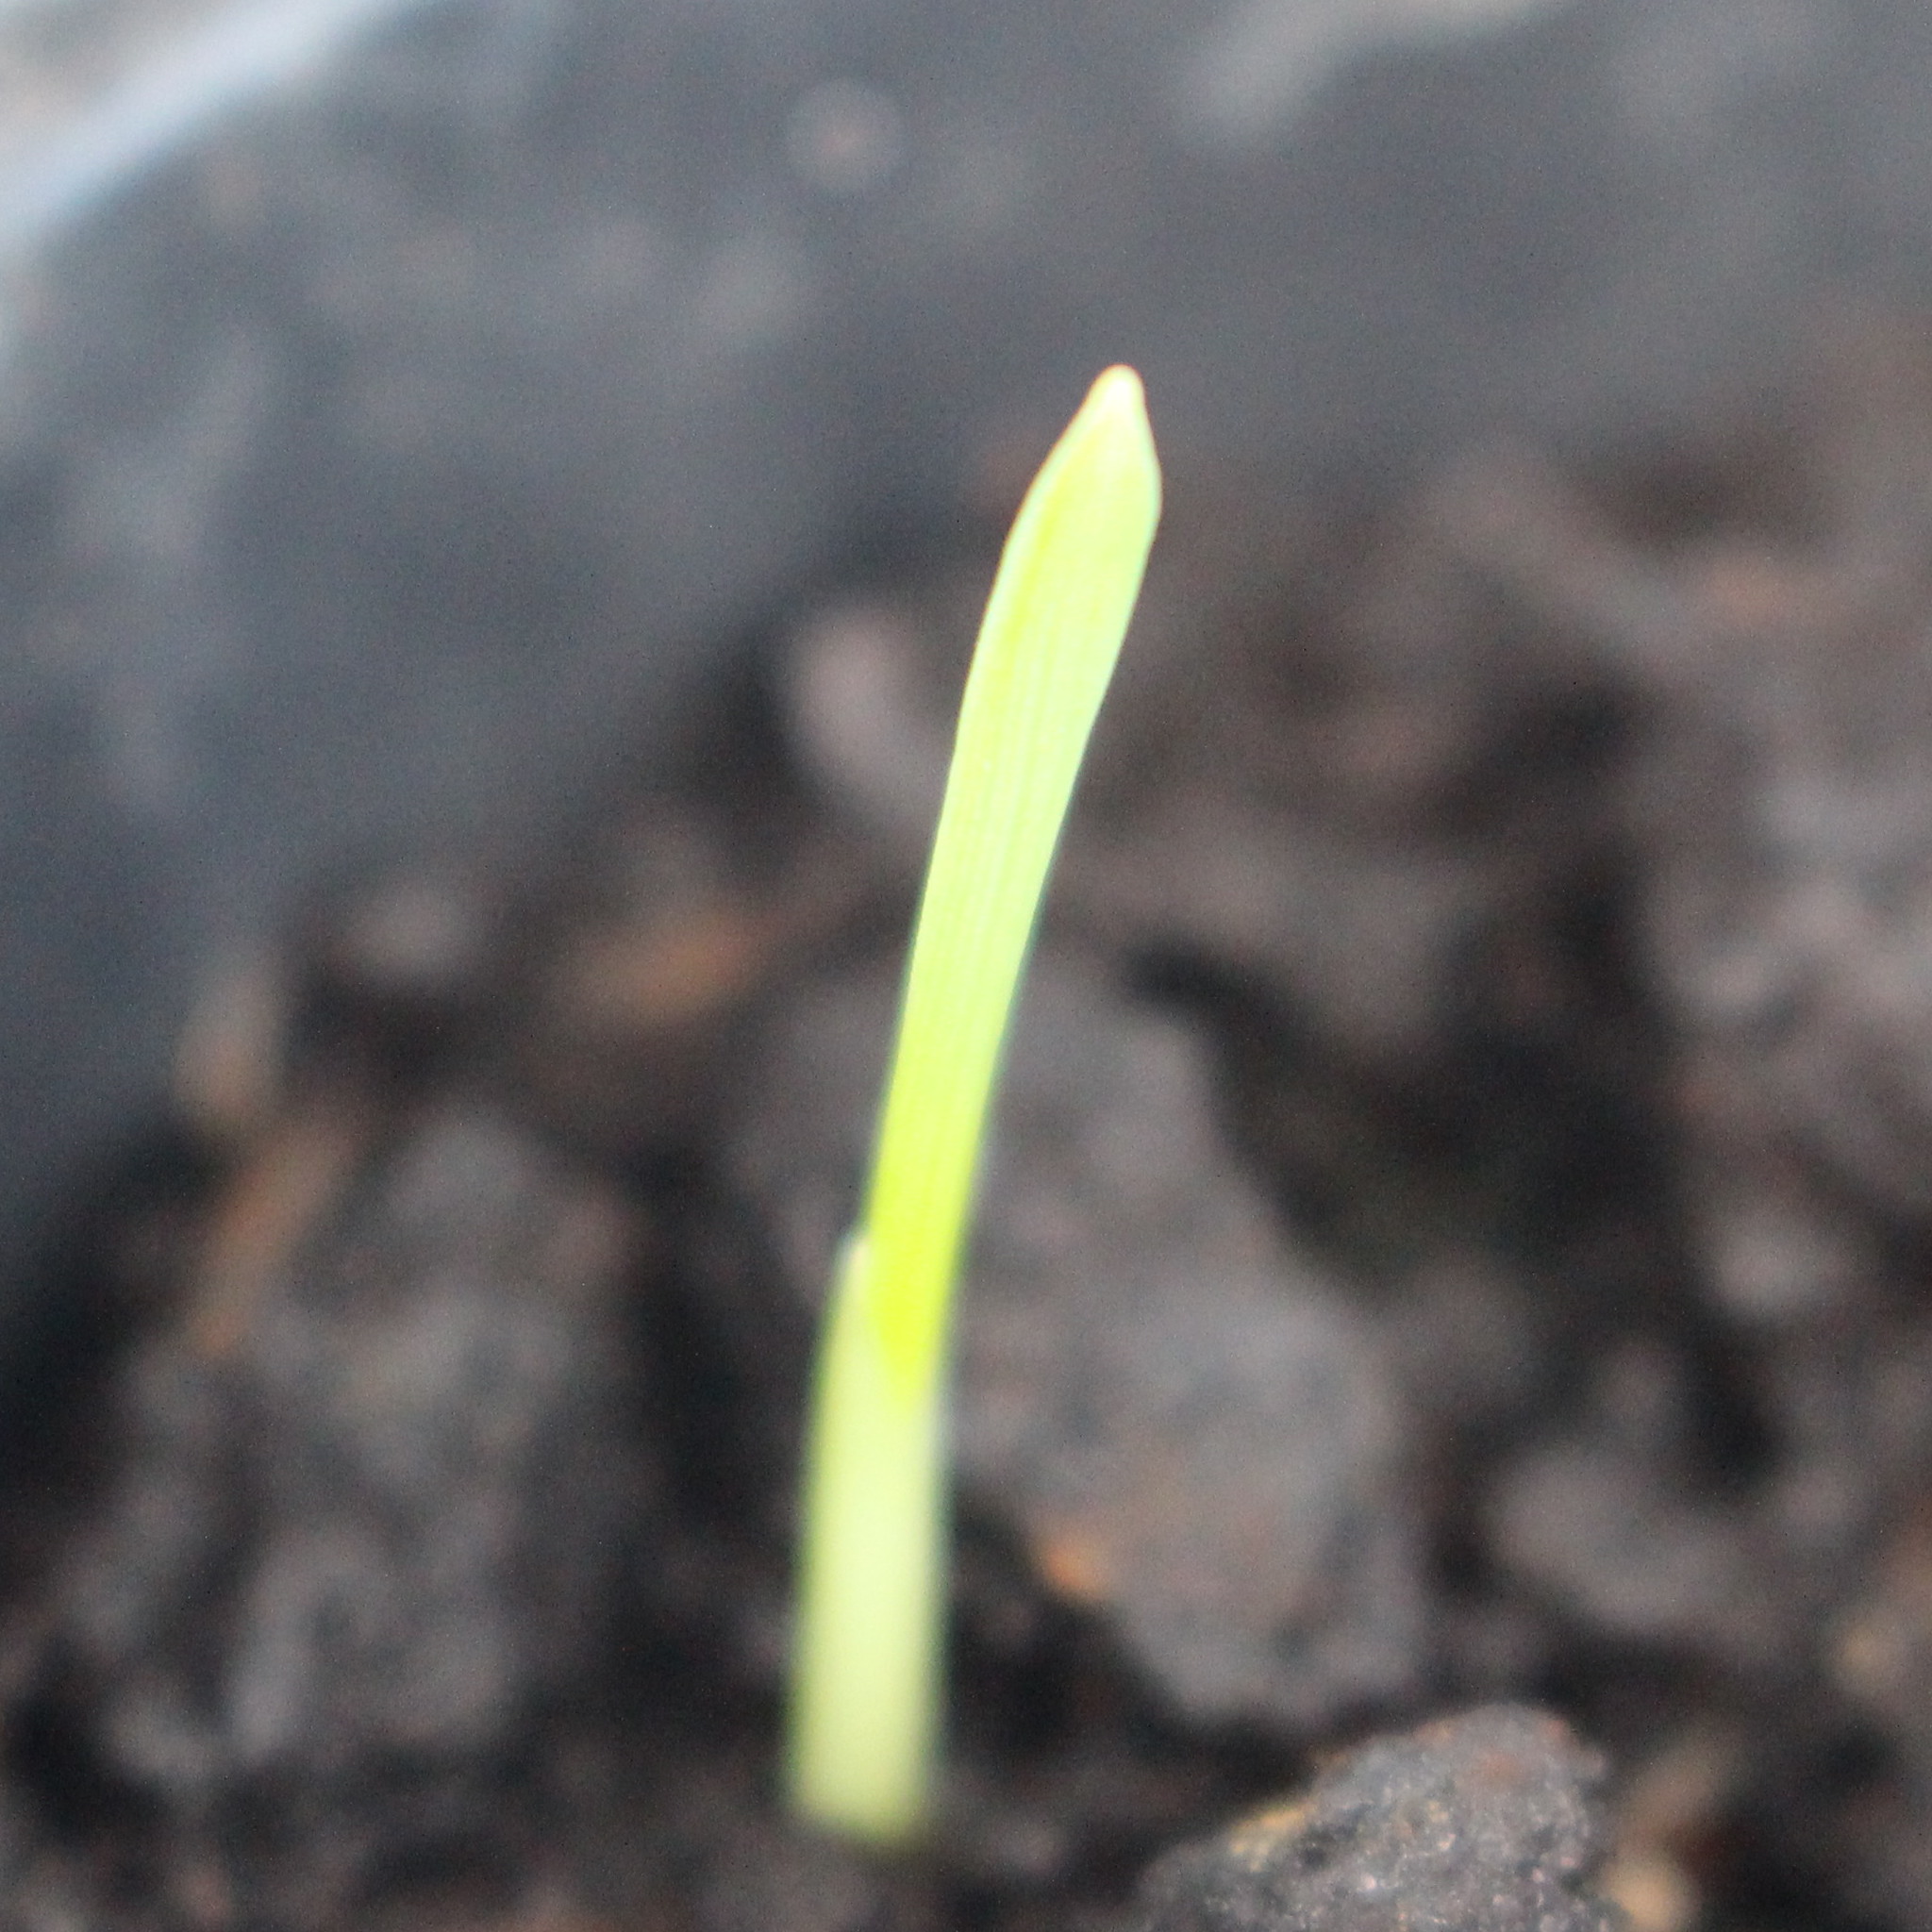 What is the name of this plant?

Avena sterilis
